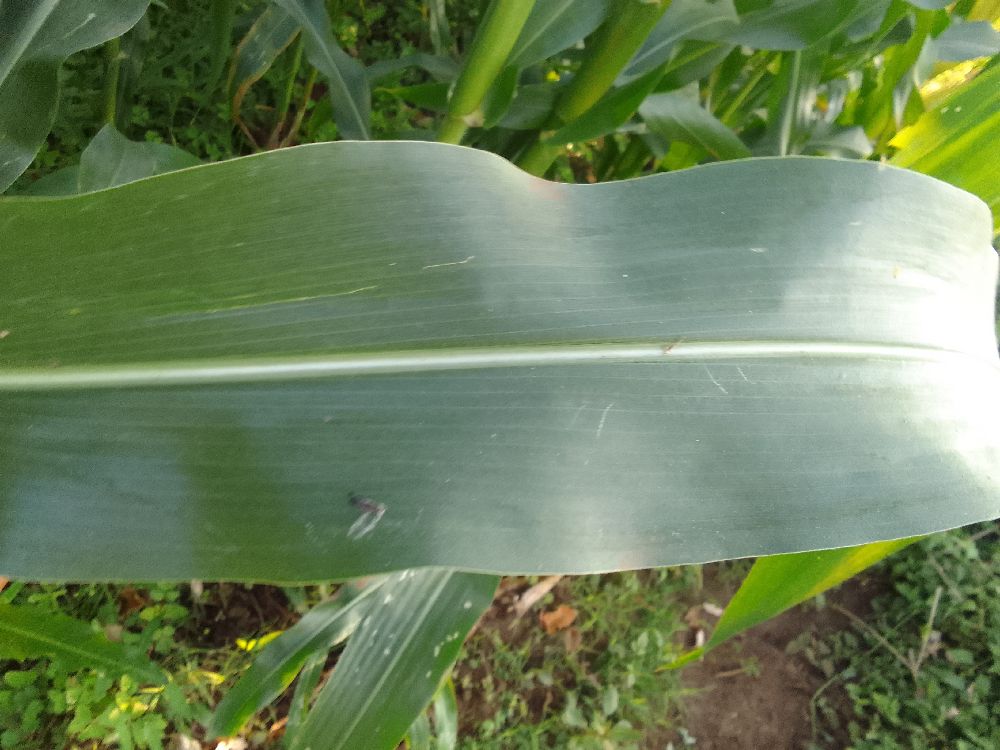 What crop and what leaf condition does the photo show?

maize, healthy
